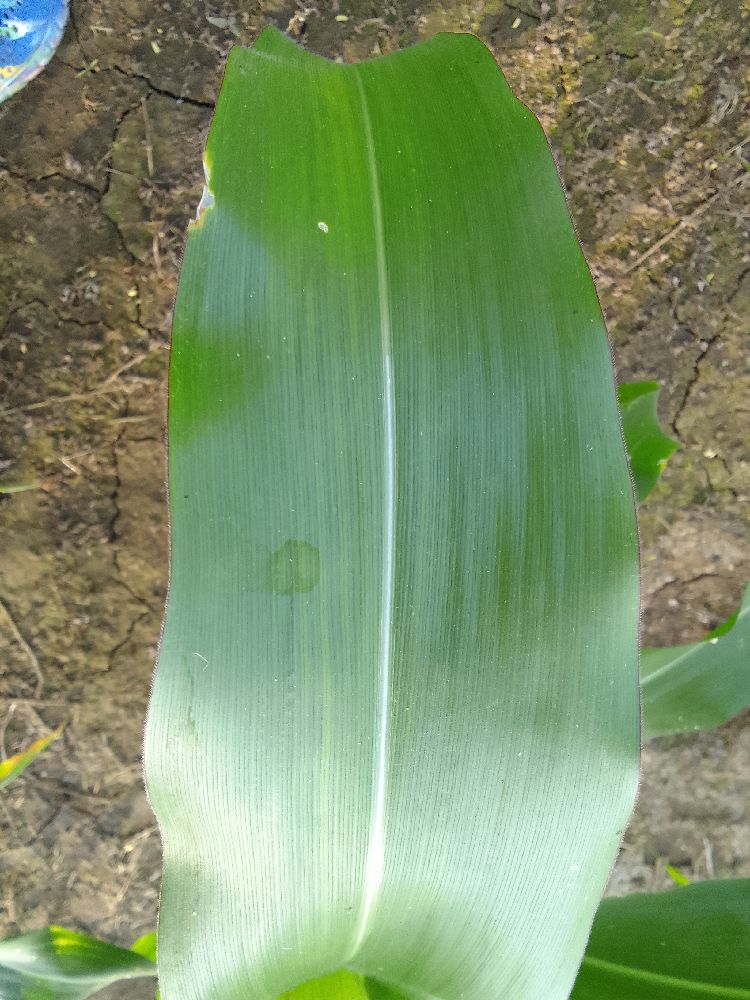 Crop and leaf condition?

maize, healthy
